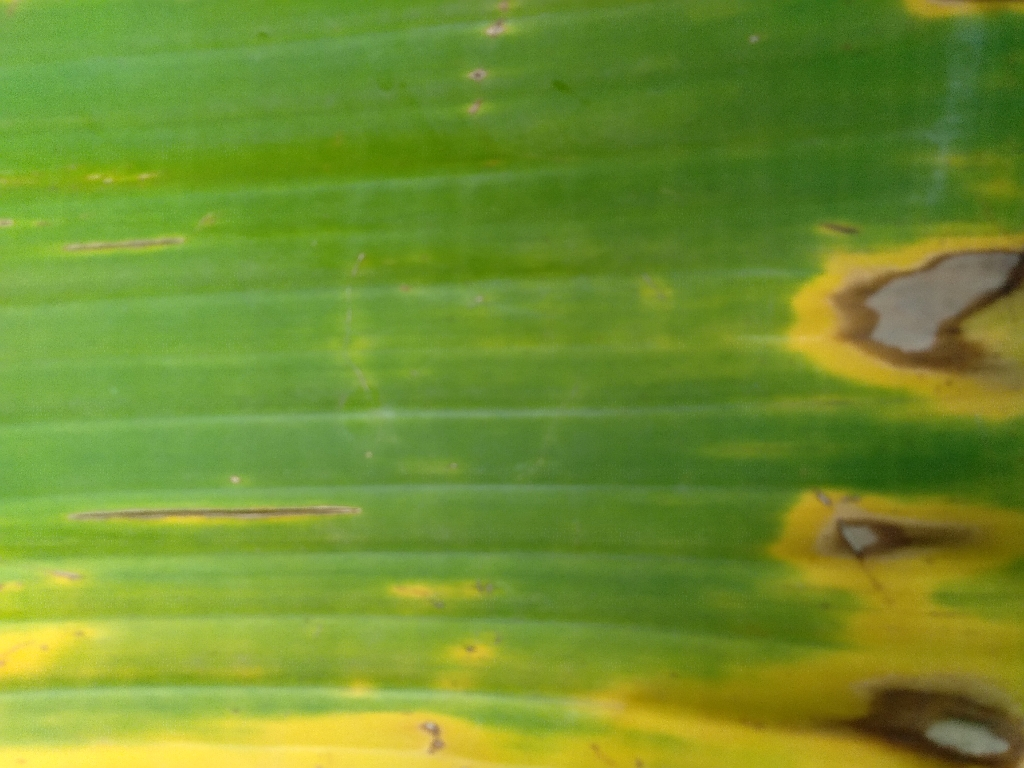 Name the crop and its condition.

banana, fusarium wilt race 1
